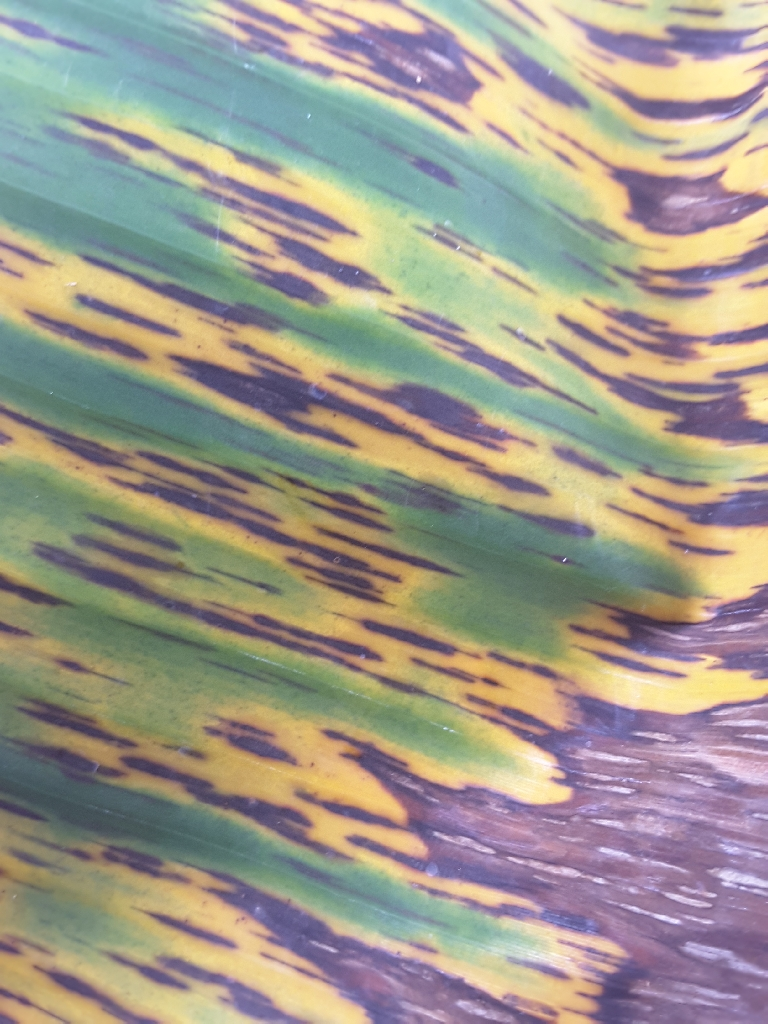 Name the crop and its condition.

banana, black sigatoka
